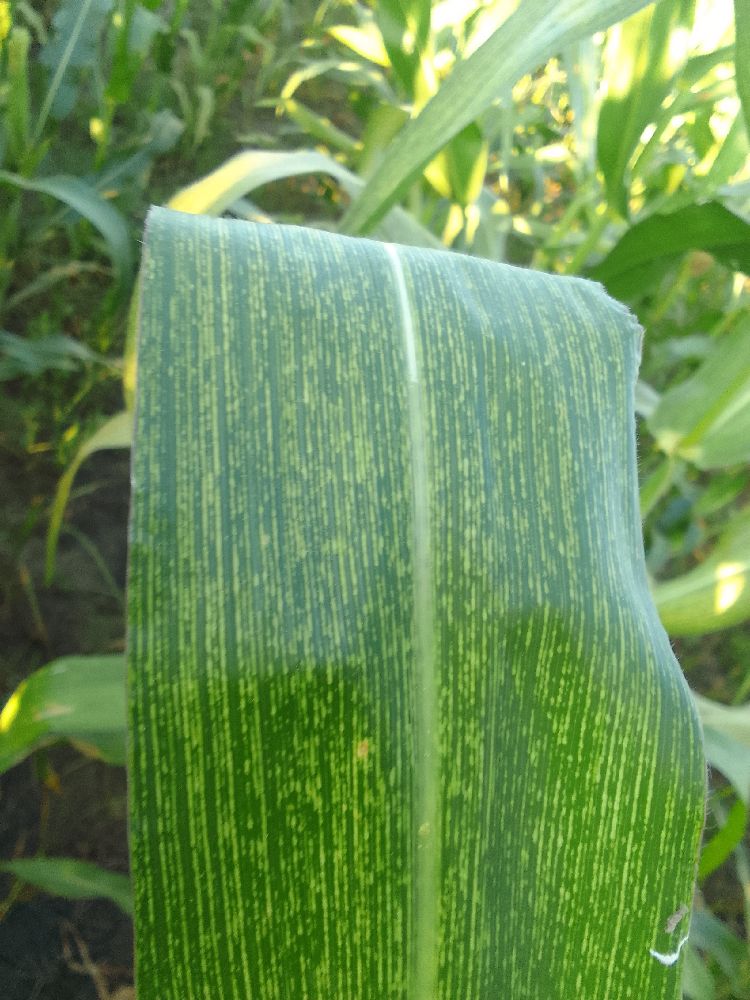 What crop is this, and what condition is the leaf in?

maize, maize streak virus
